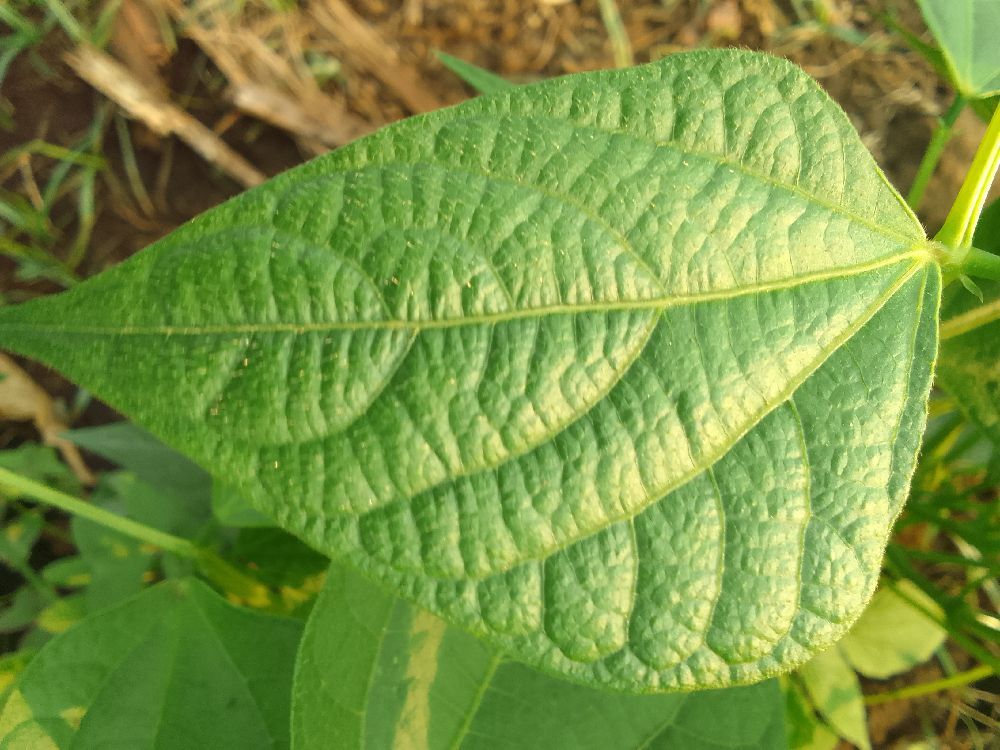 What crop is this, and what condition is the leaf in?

common bean, healthy
